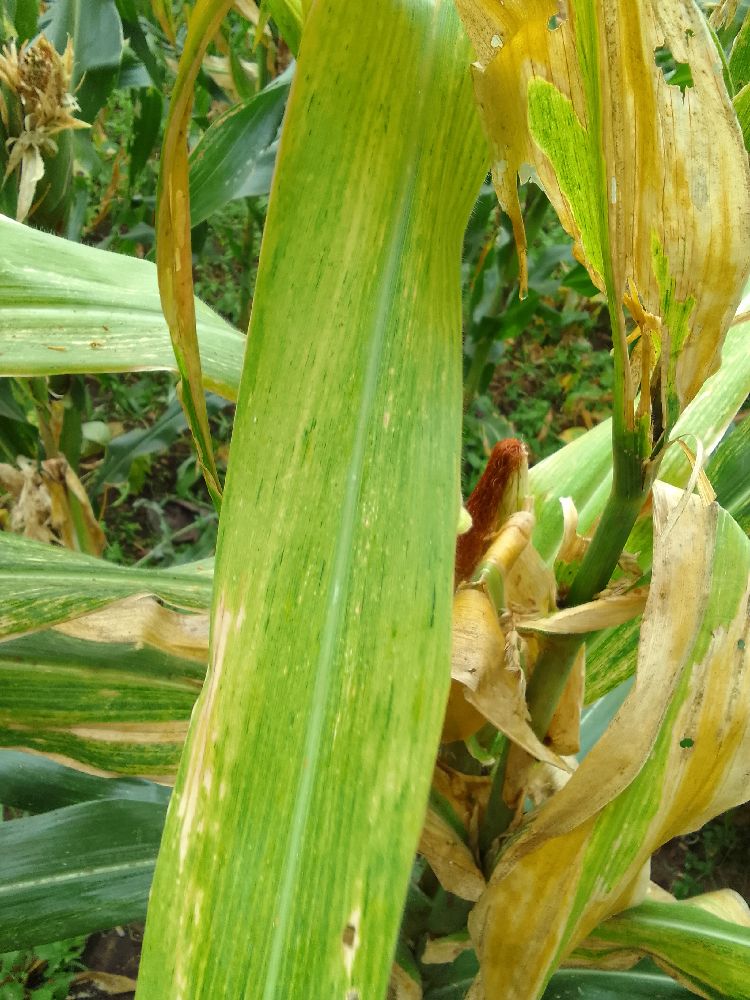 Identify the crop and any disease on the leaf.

maize, maize lethal necrosis
